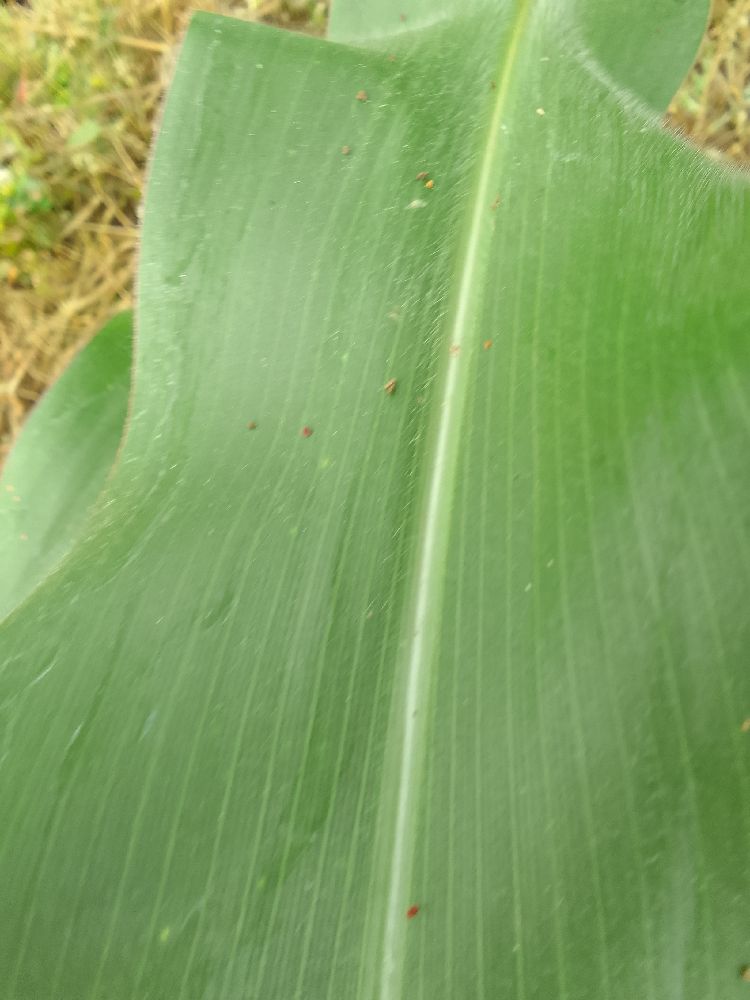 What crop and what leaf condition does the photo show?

maize, healthy
